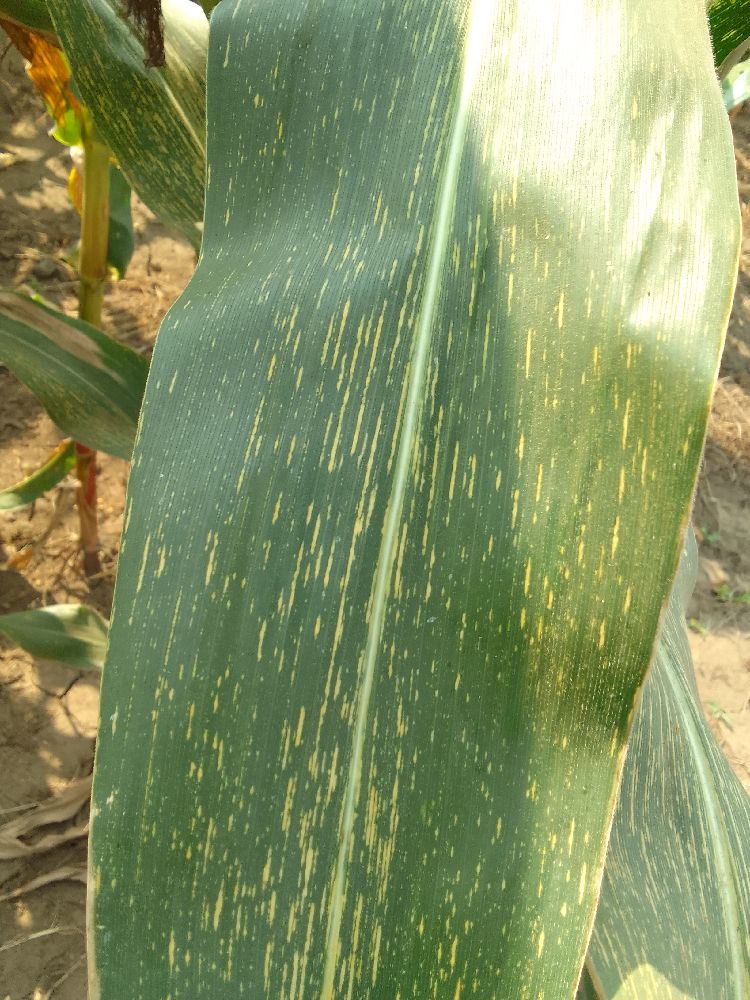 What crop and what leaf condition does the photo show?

maize, maize streak virus
